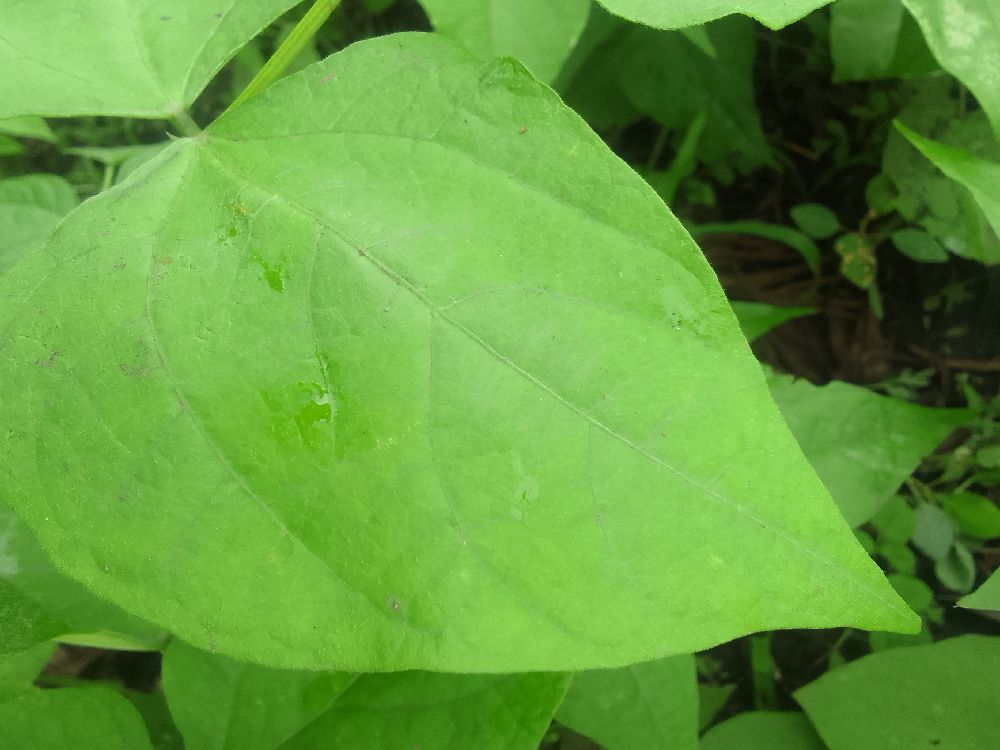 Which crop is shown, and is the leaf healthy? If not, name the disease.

common bean, healthy
